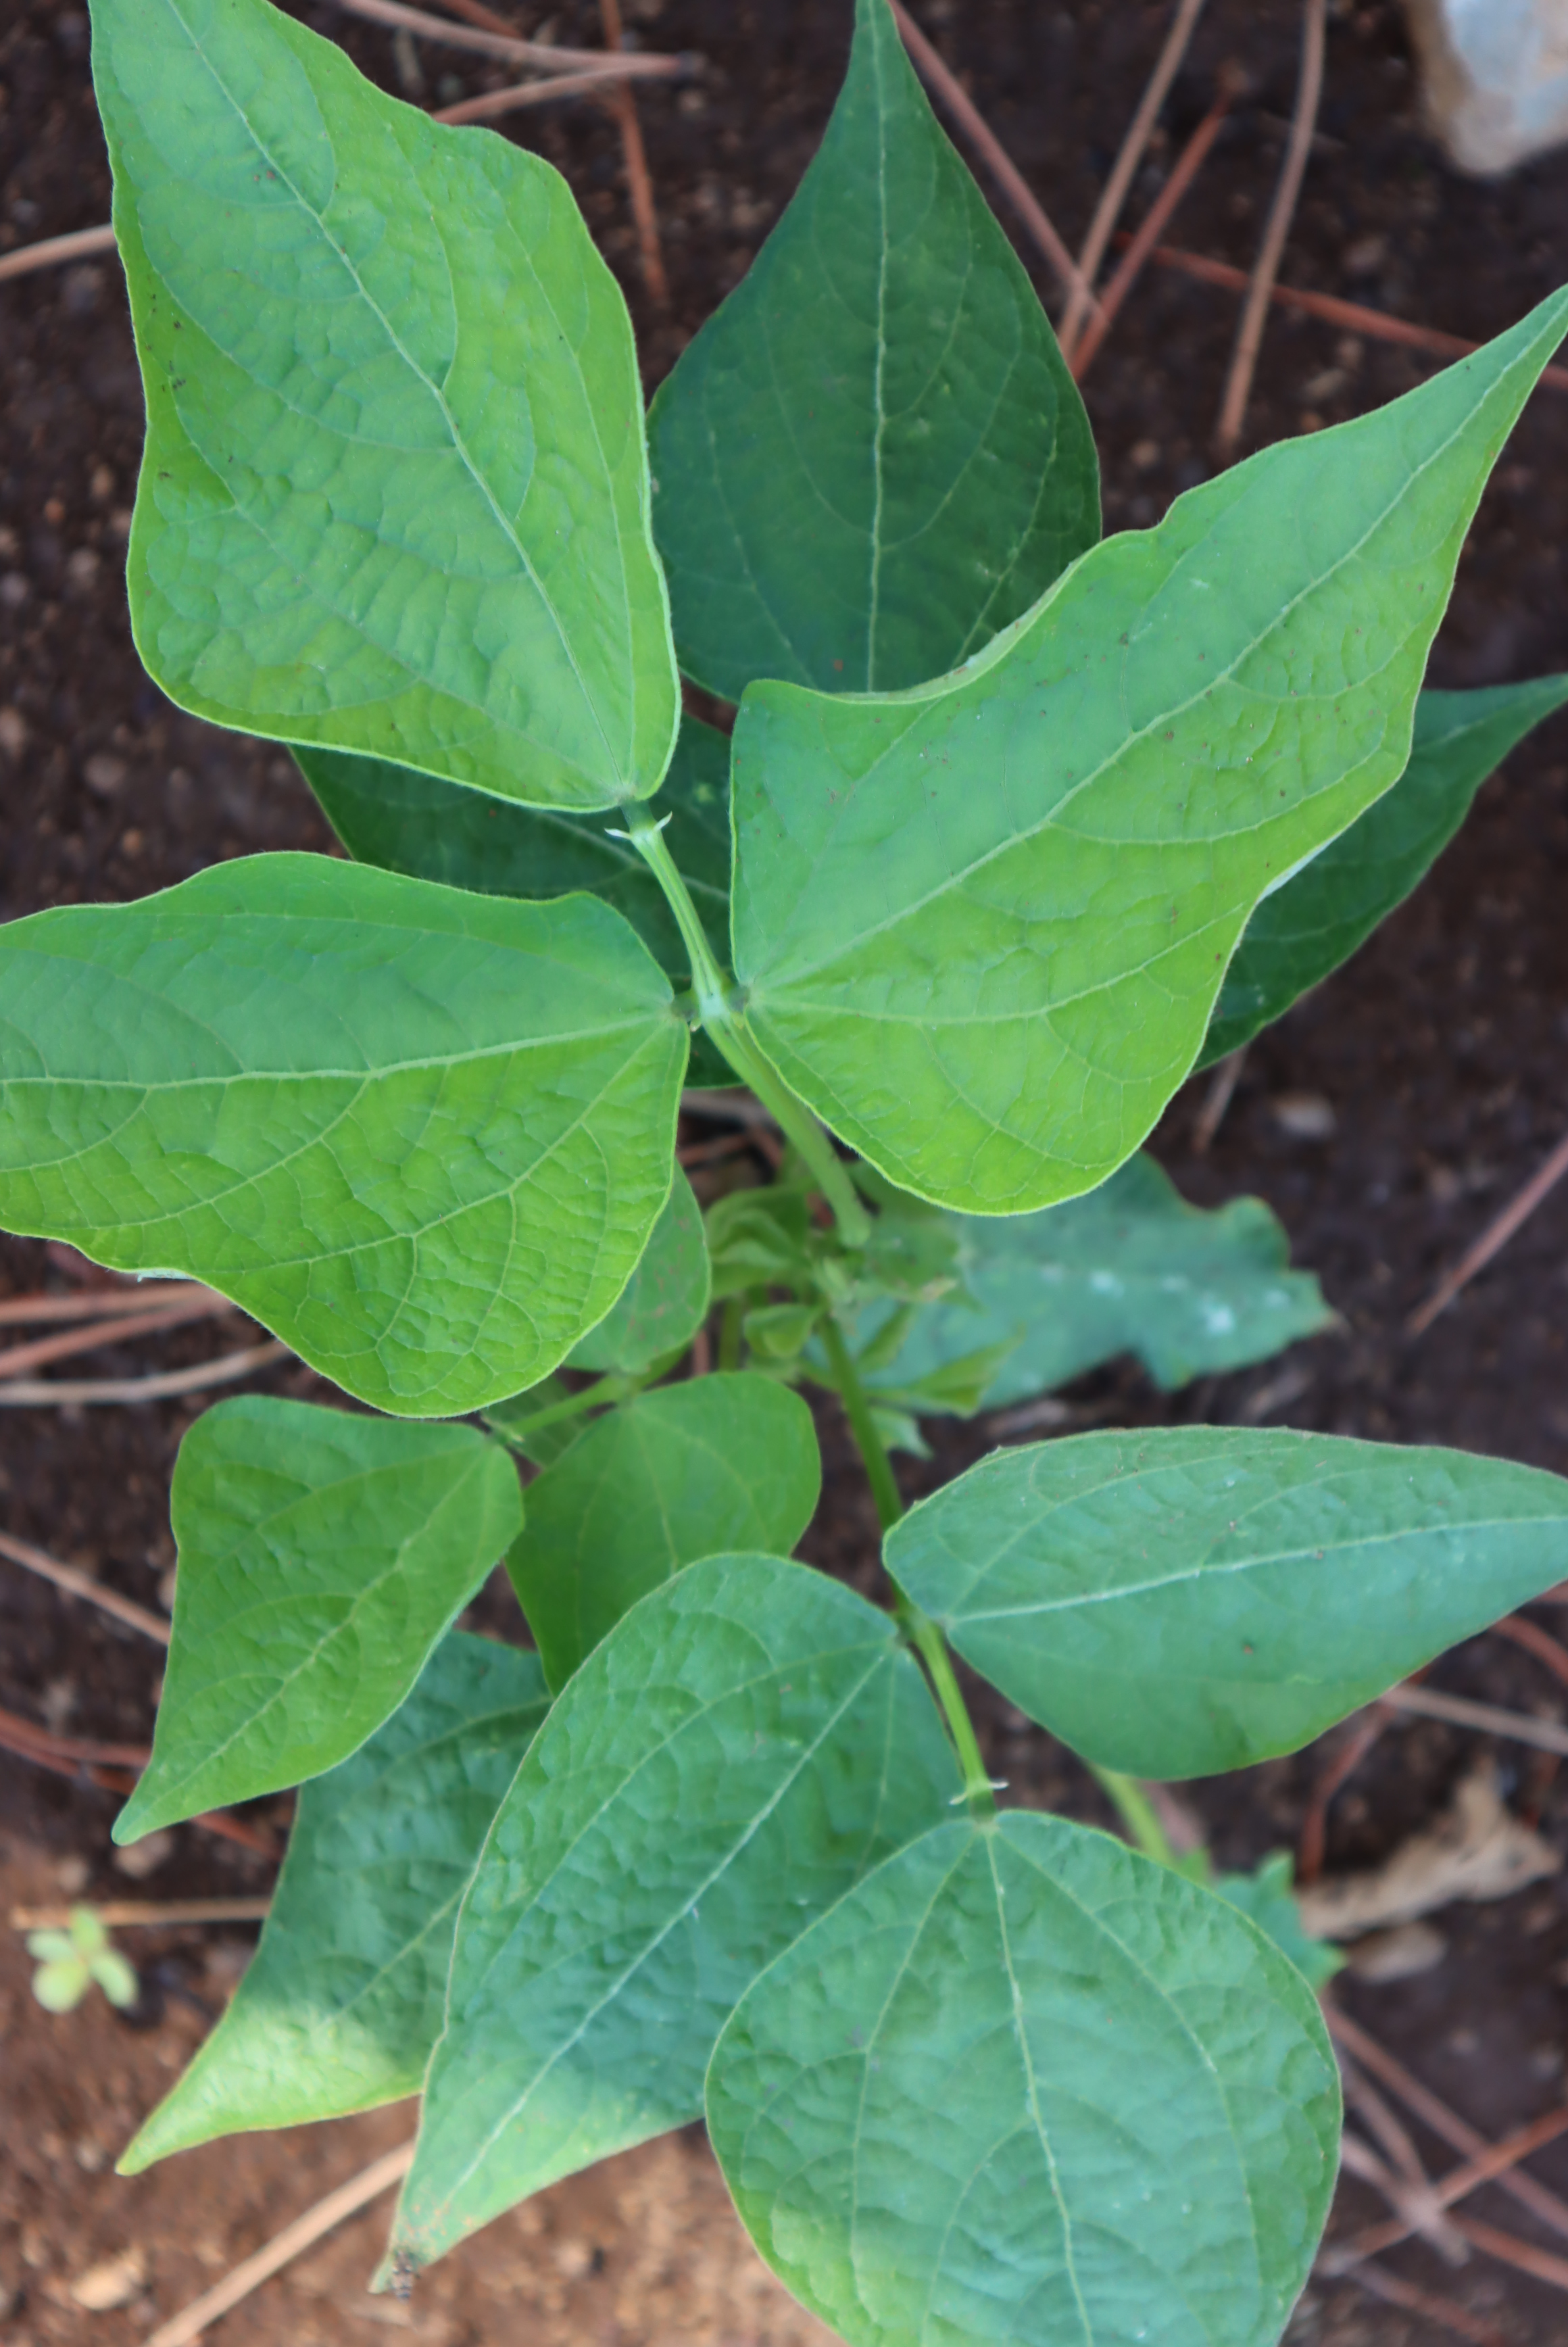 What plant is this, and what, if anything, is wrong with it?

peas, healthy
